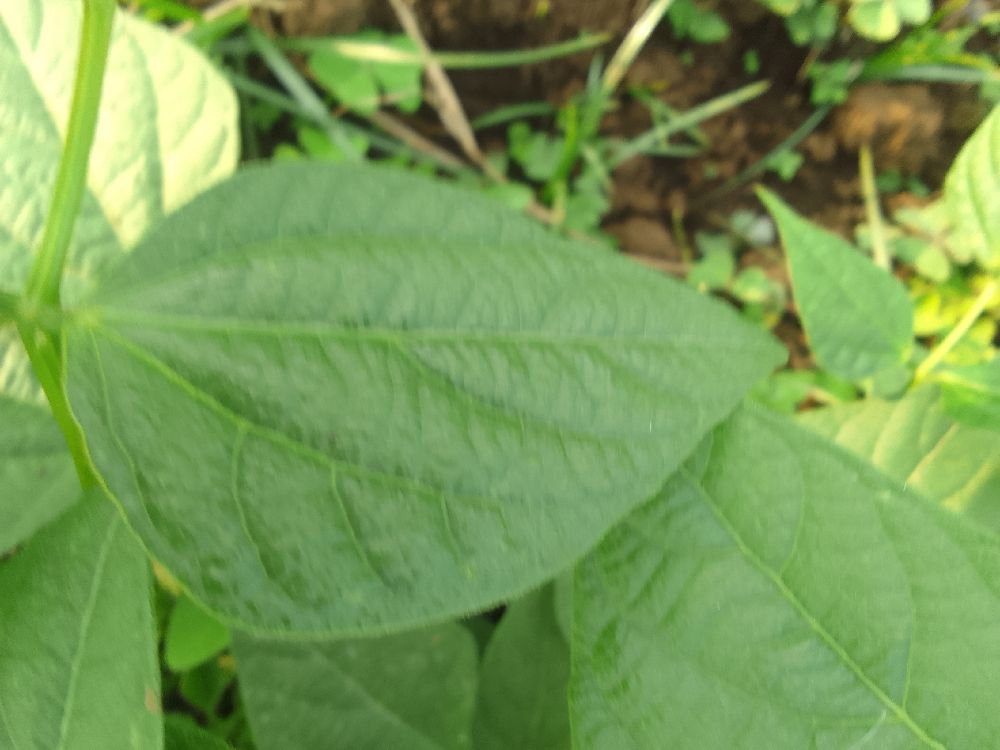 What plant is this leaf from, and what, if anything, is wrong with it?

common bean, healthy
